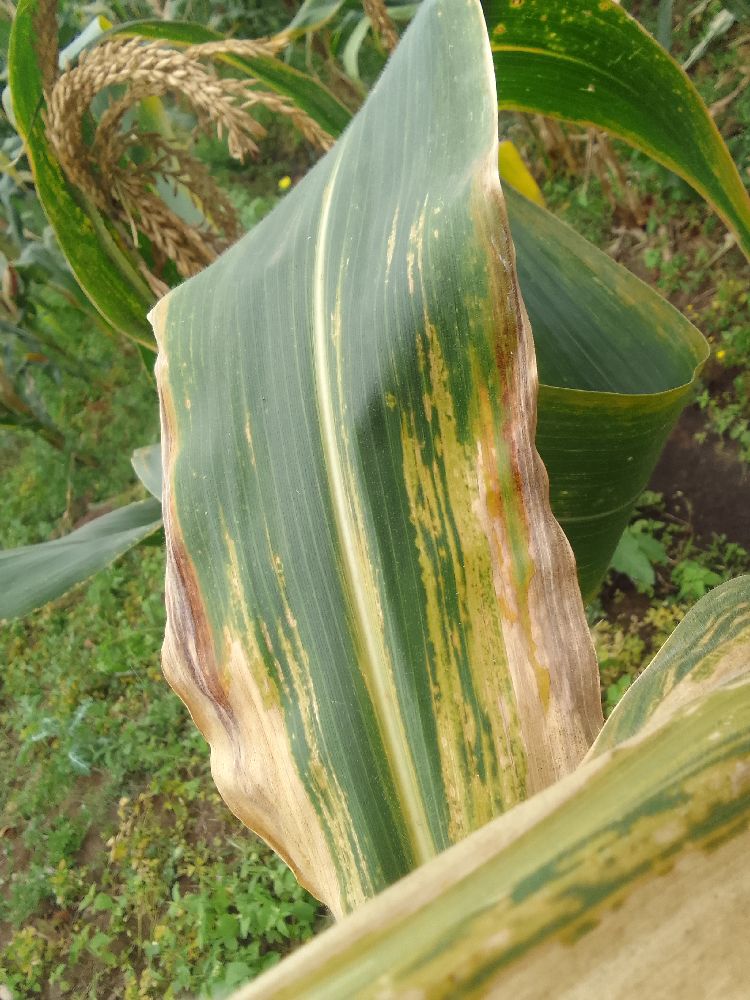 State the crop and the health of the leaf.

maize, maize lethal necrosis
